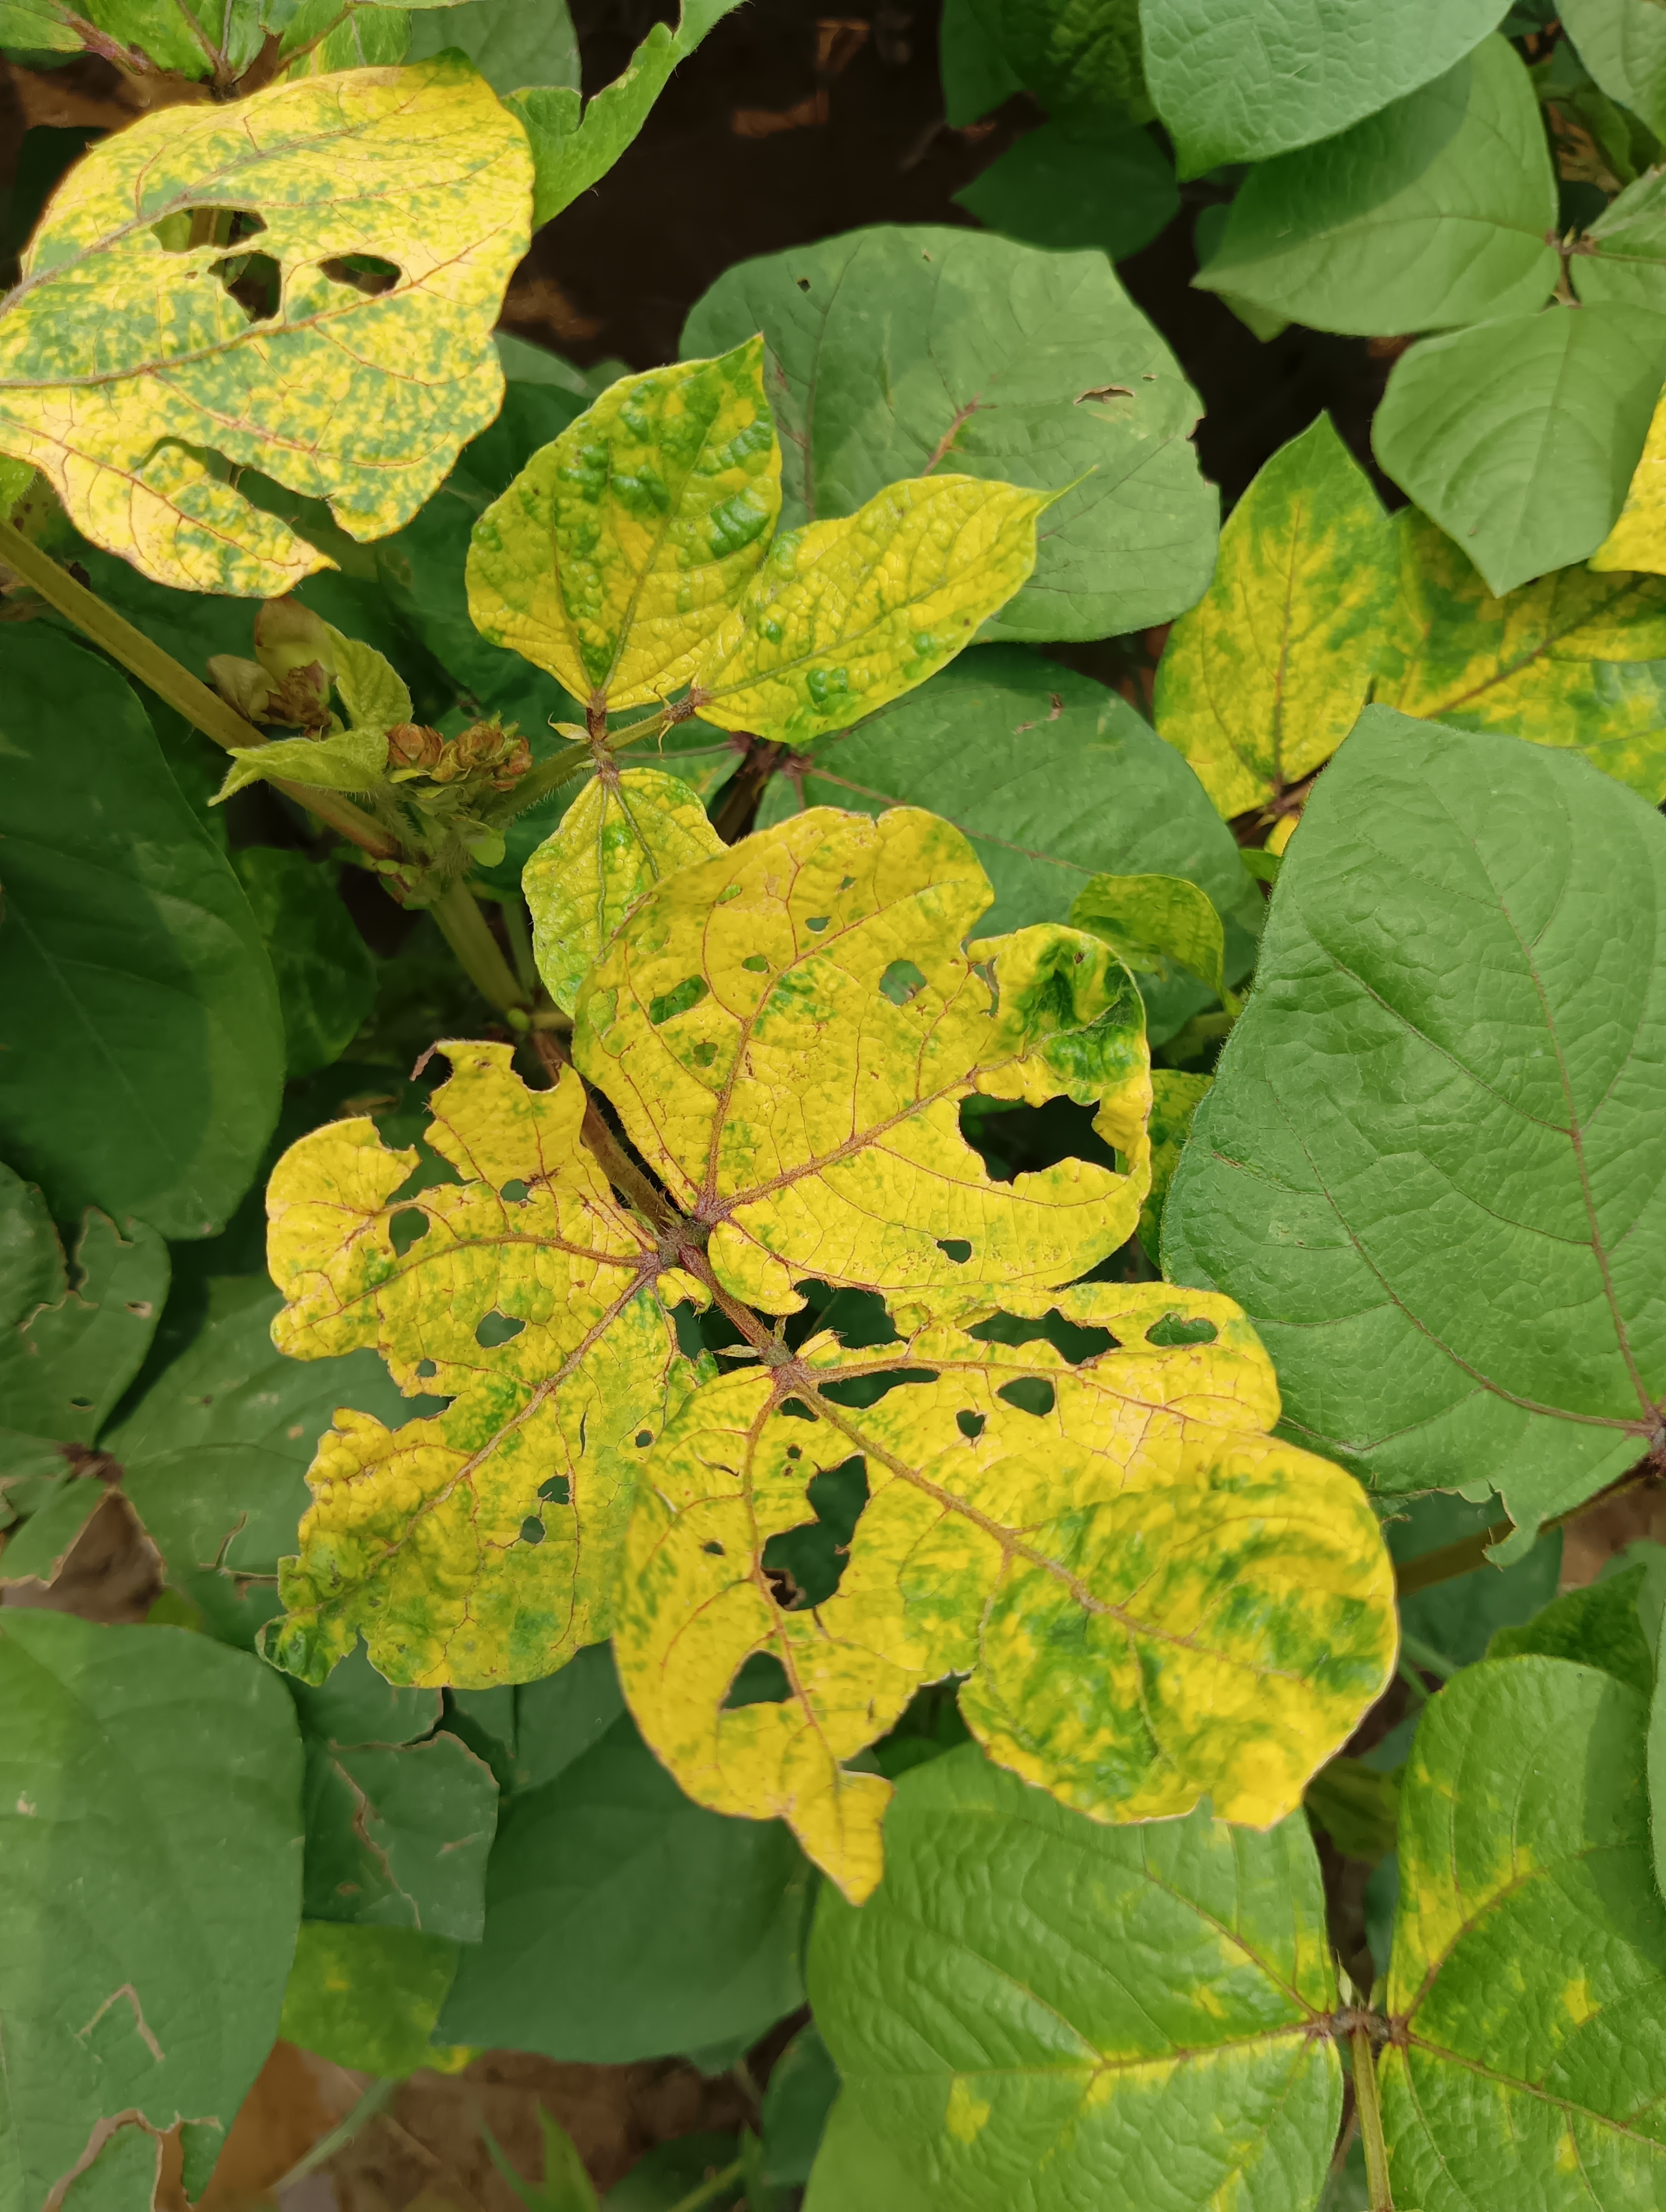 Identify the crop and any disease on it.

mungbean, yellow mosaic
